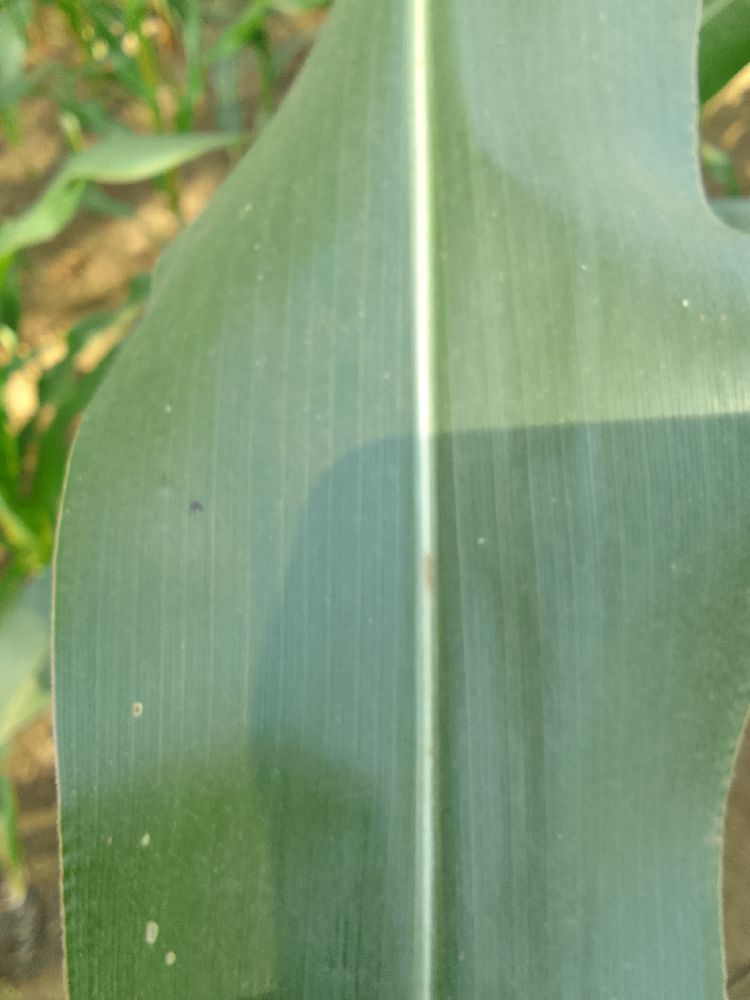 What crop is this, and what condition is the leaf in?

maize, healthy
